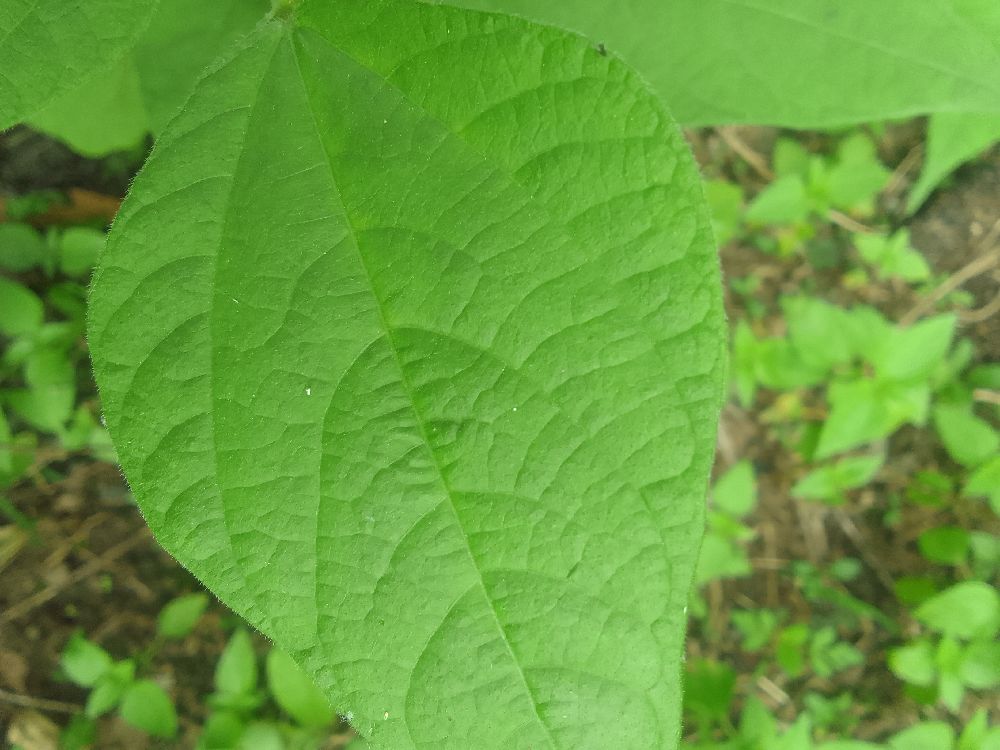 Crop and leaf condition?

common bean, healthy
